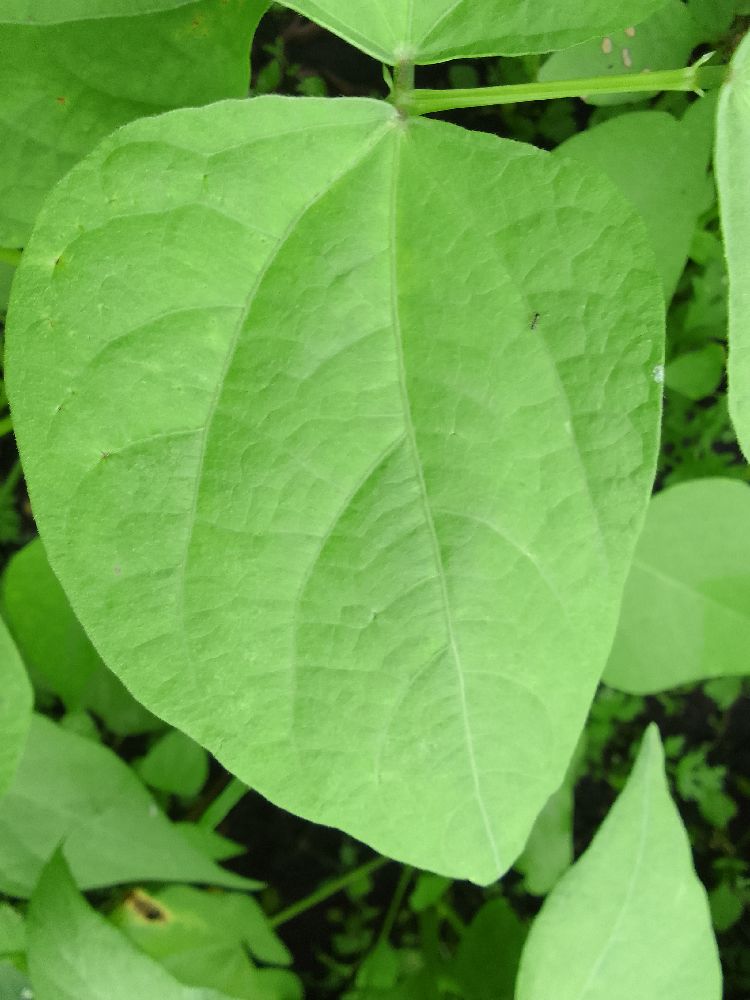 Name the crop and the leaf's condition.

common bean, healthy
